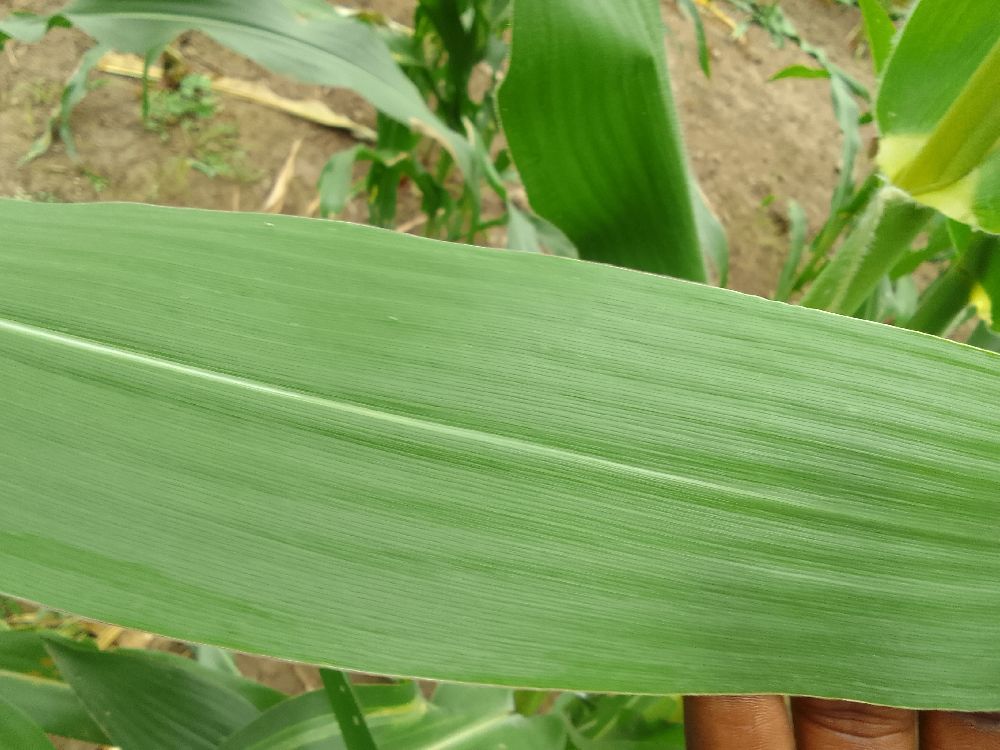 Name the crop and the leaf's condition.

maize, healthy
